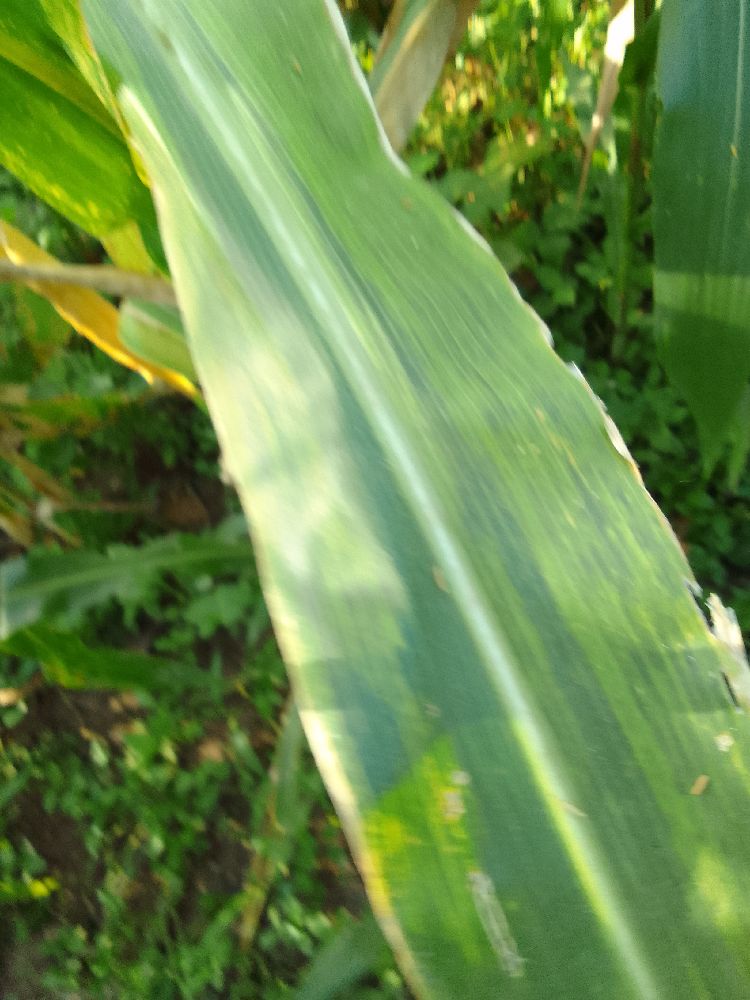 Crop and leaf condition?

maize, maize lethal necrosis
